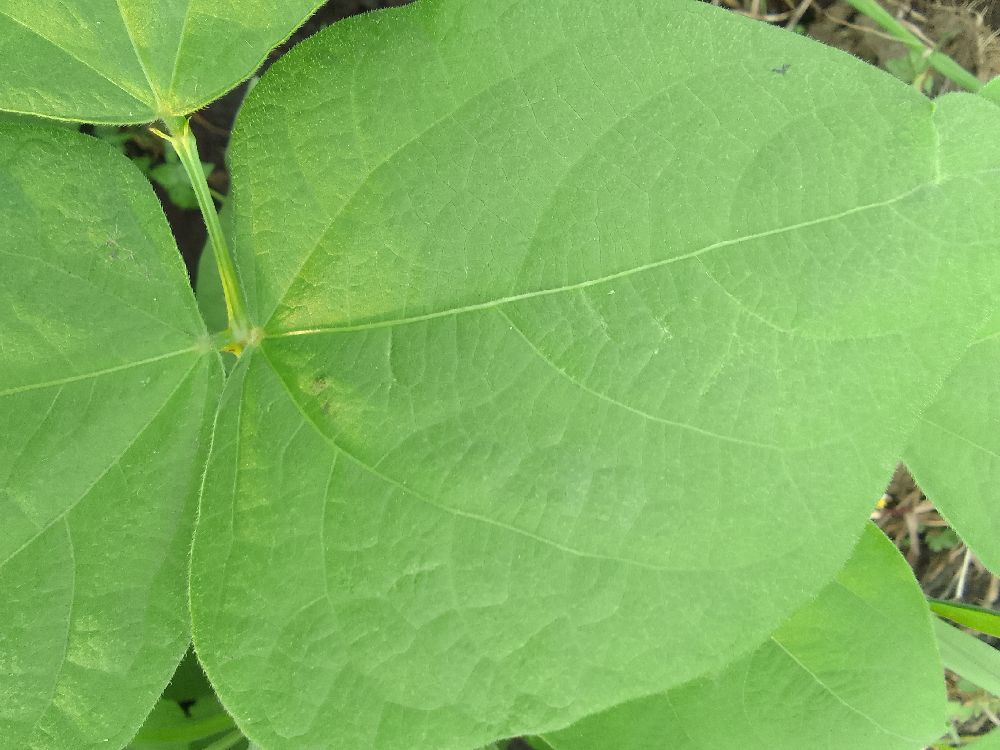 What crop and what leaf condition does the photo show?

common bean, healthy
